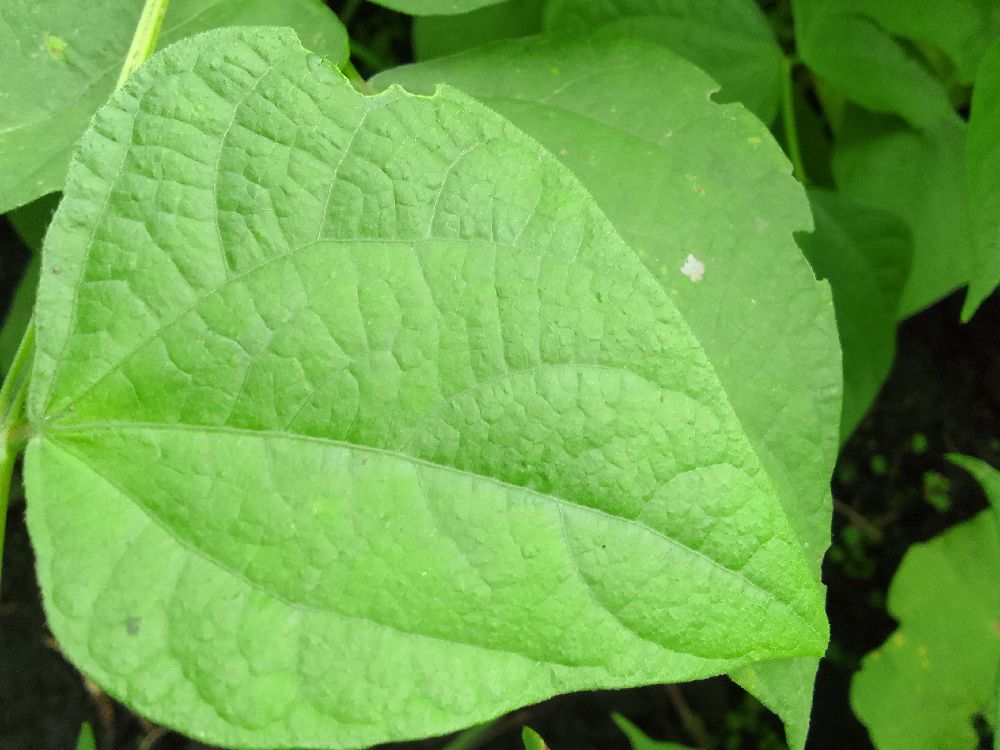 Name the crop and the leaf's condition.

common bean, healthy
